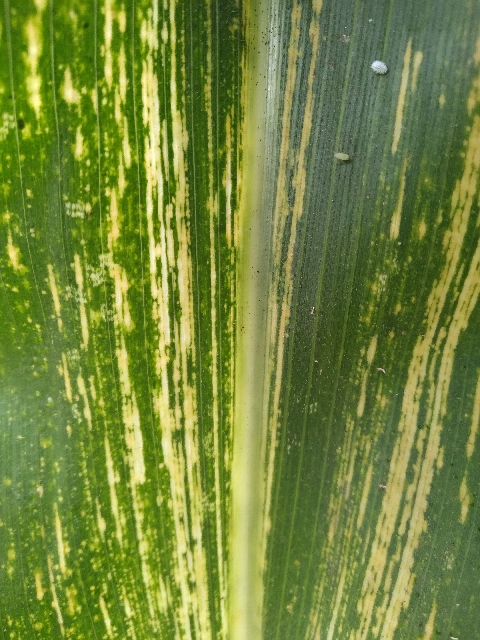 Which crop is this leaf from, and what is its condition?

maize, maize streak virus
